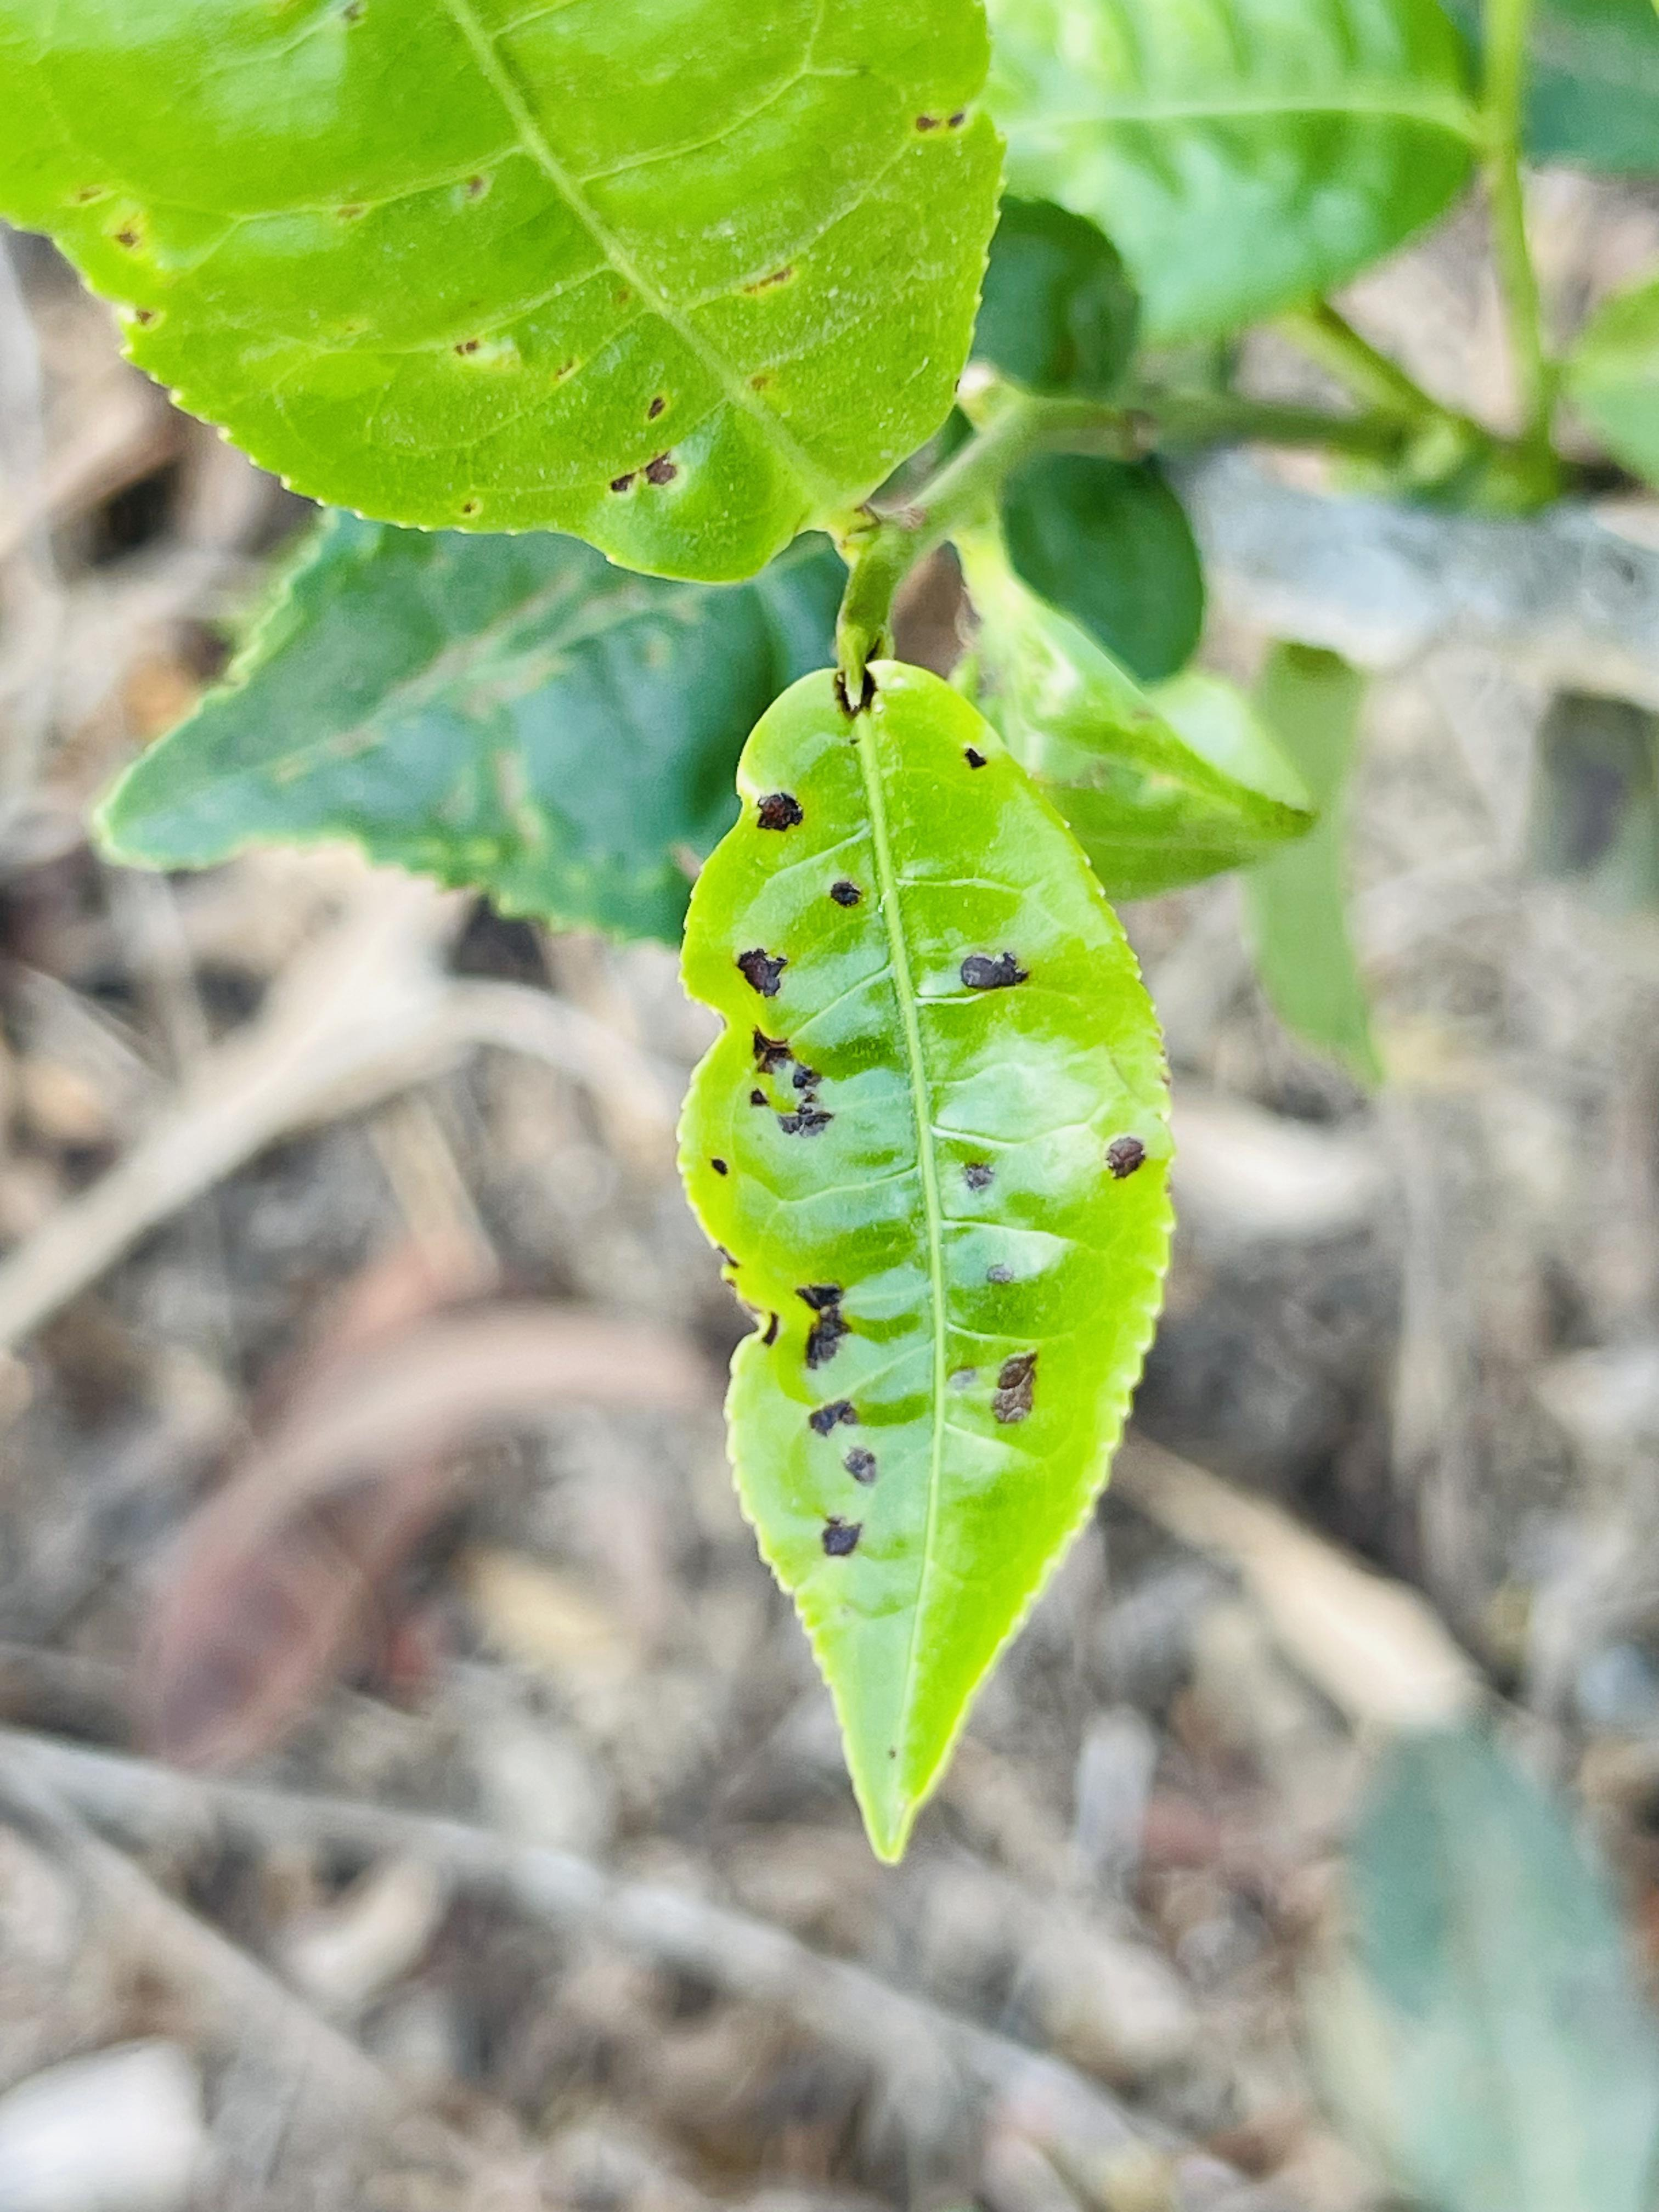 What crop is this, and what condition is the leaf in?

tea, helopeltis
